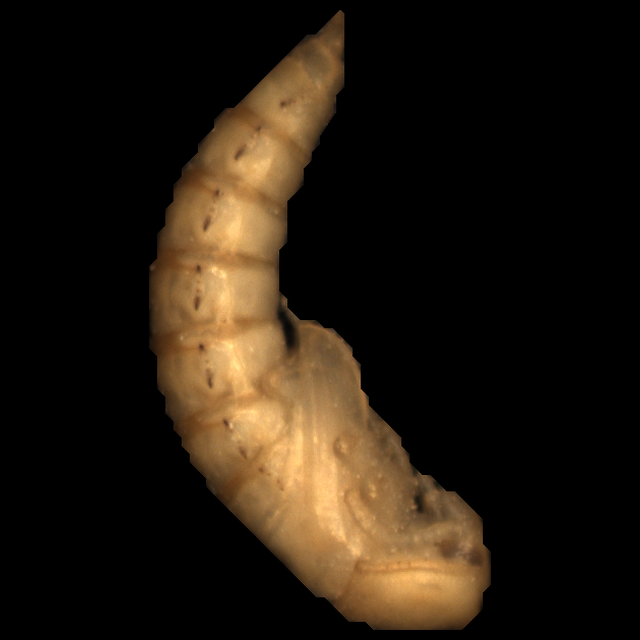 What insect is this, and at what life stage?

mealworm pupa
